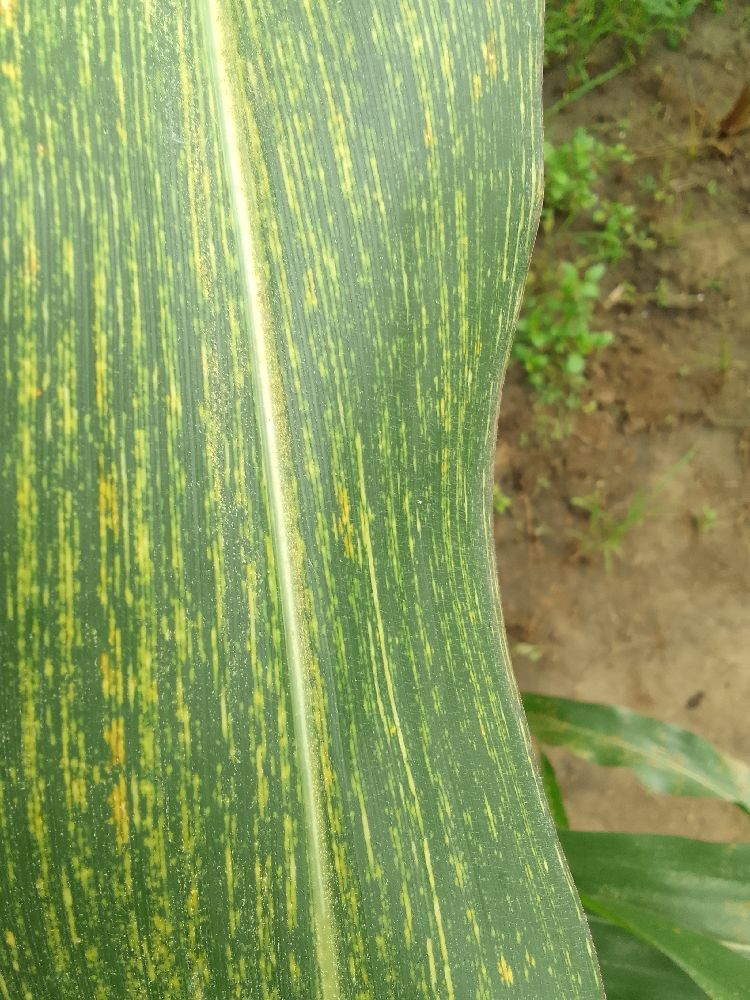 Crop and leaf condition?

maize, maize streak virus
